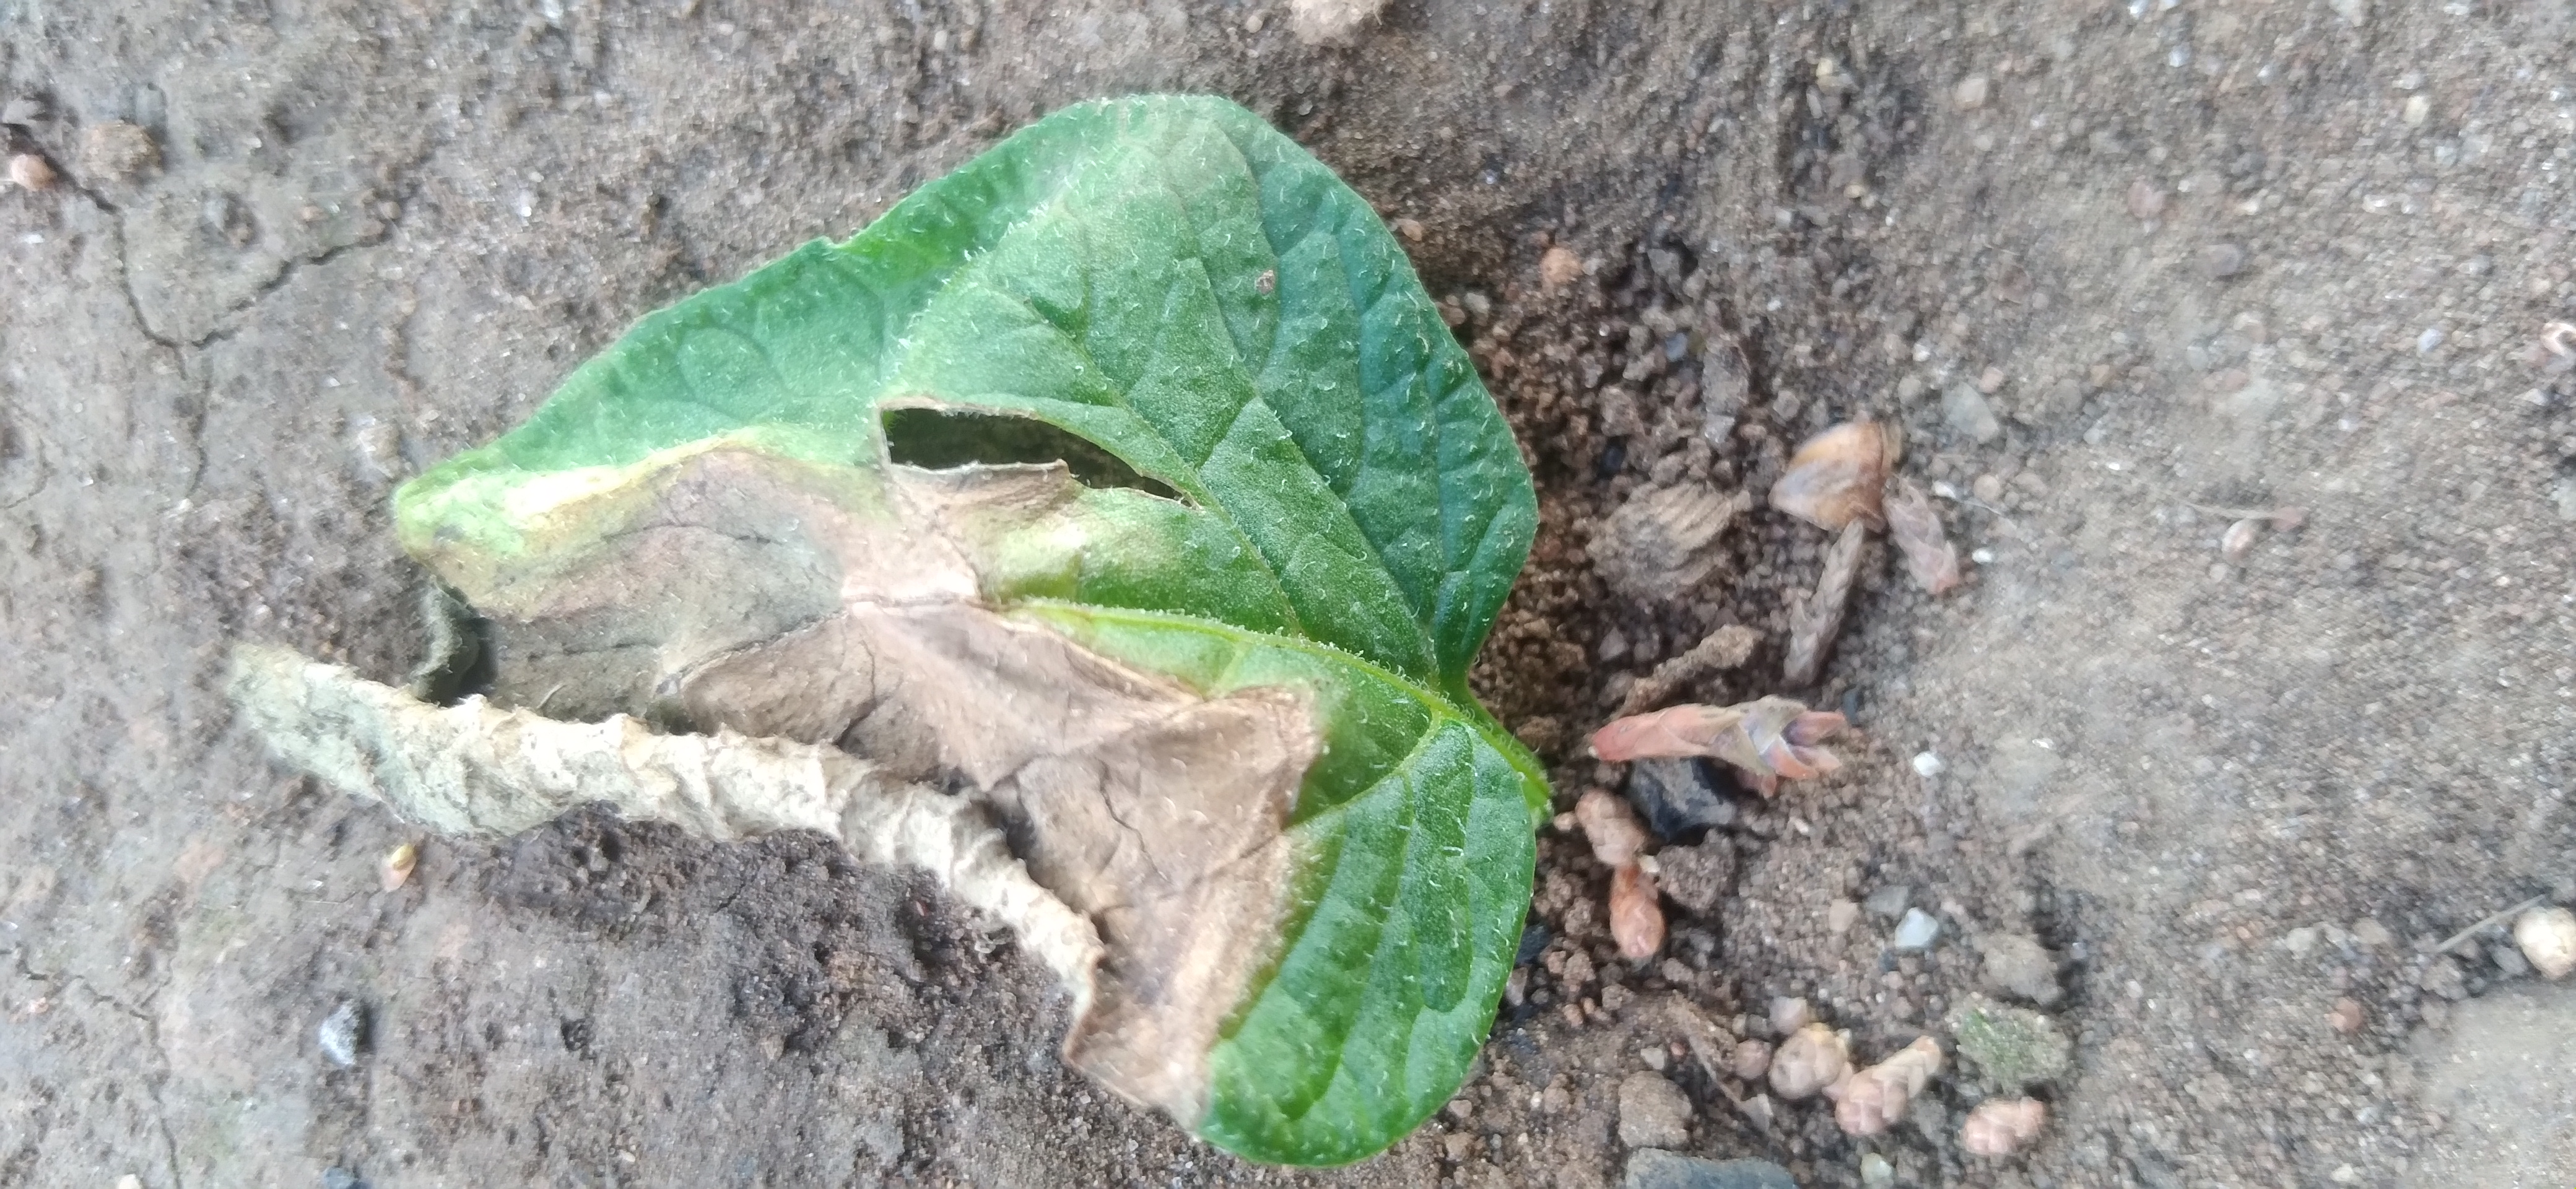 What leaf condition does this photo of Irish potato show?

early blight
